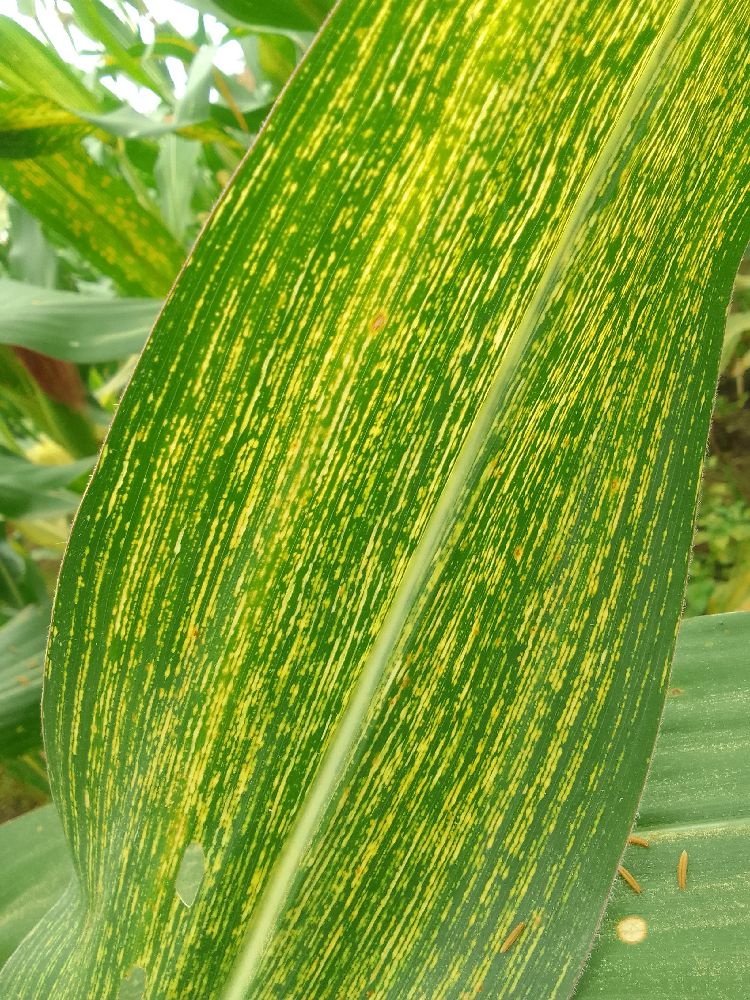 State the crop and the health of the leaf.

maize, maize streak virus
